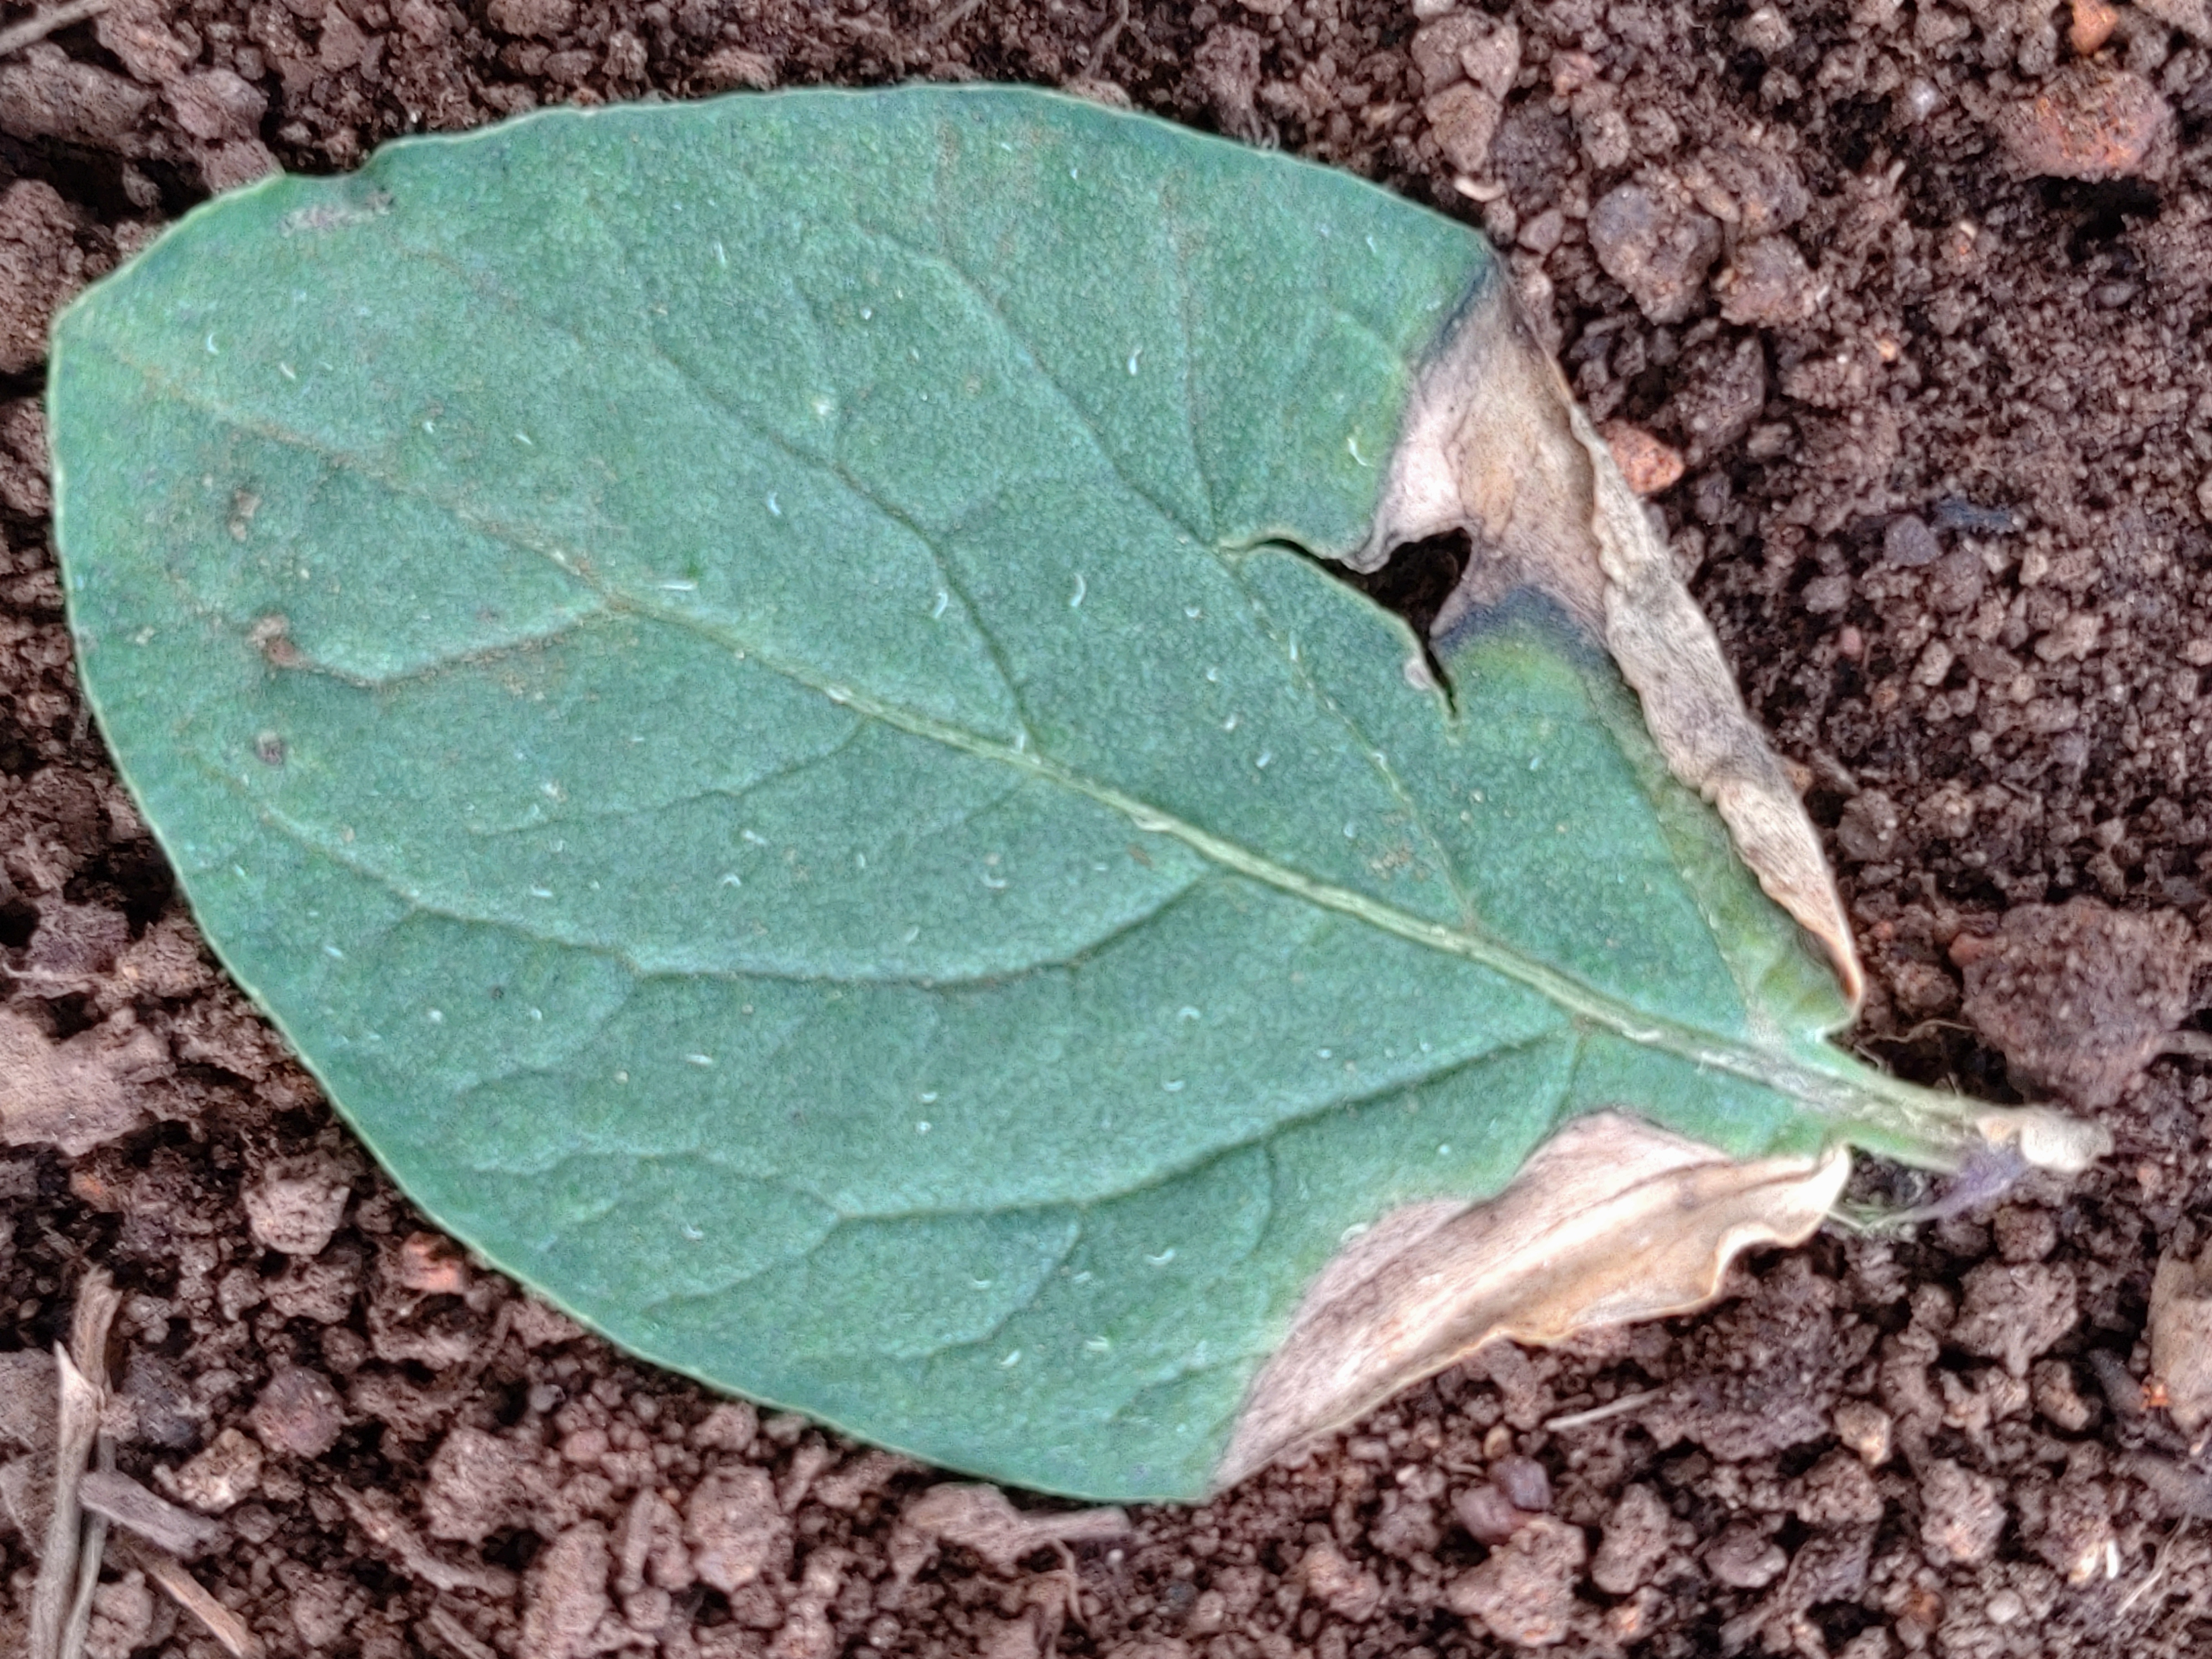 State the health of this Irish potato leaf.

early blight
